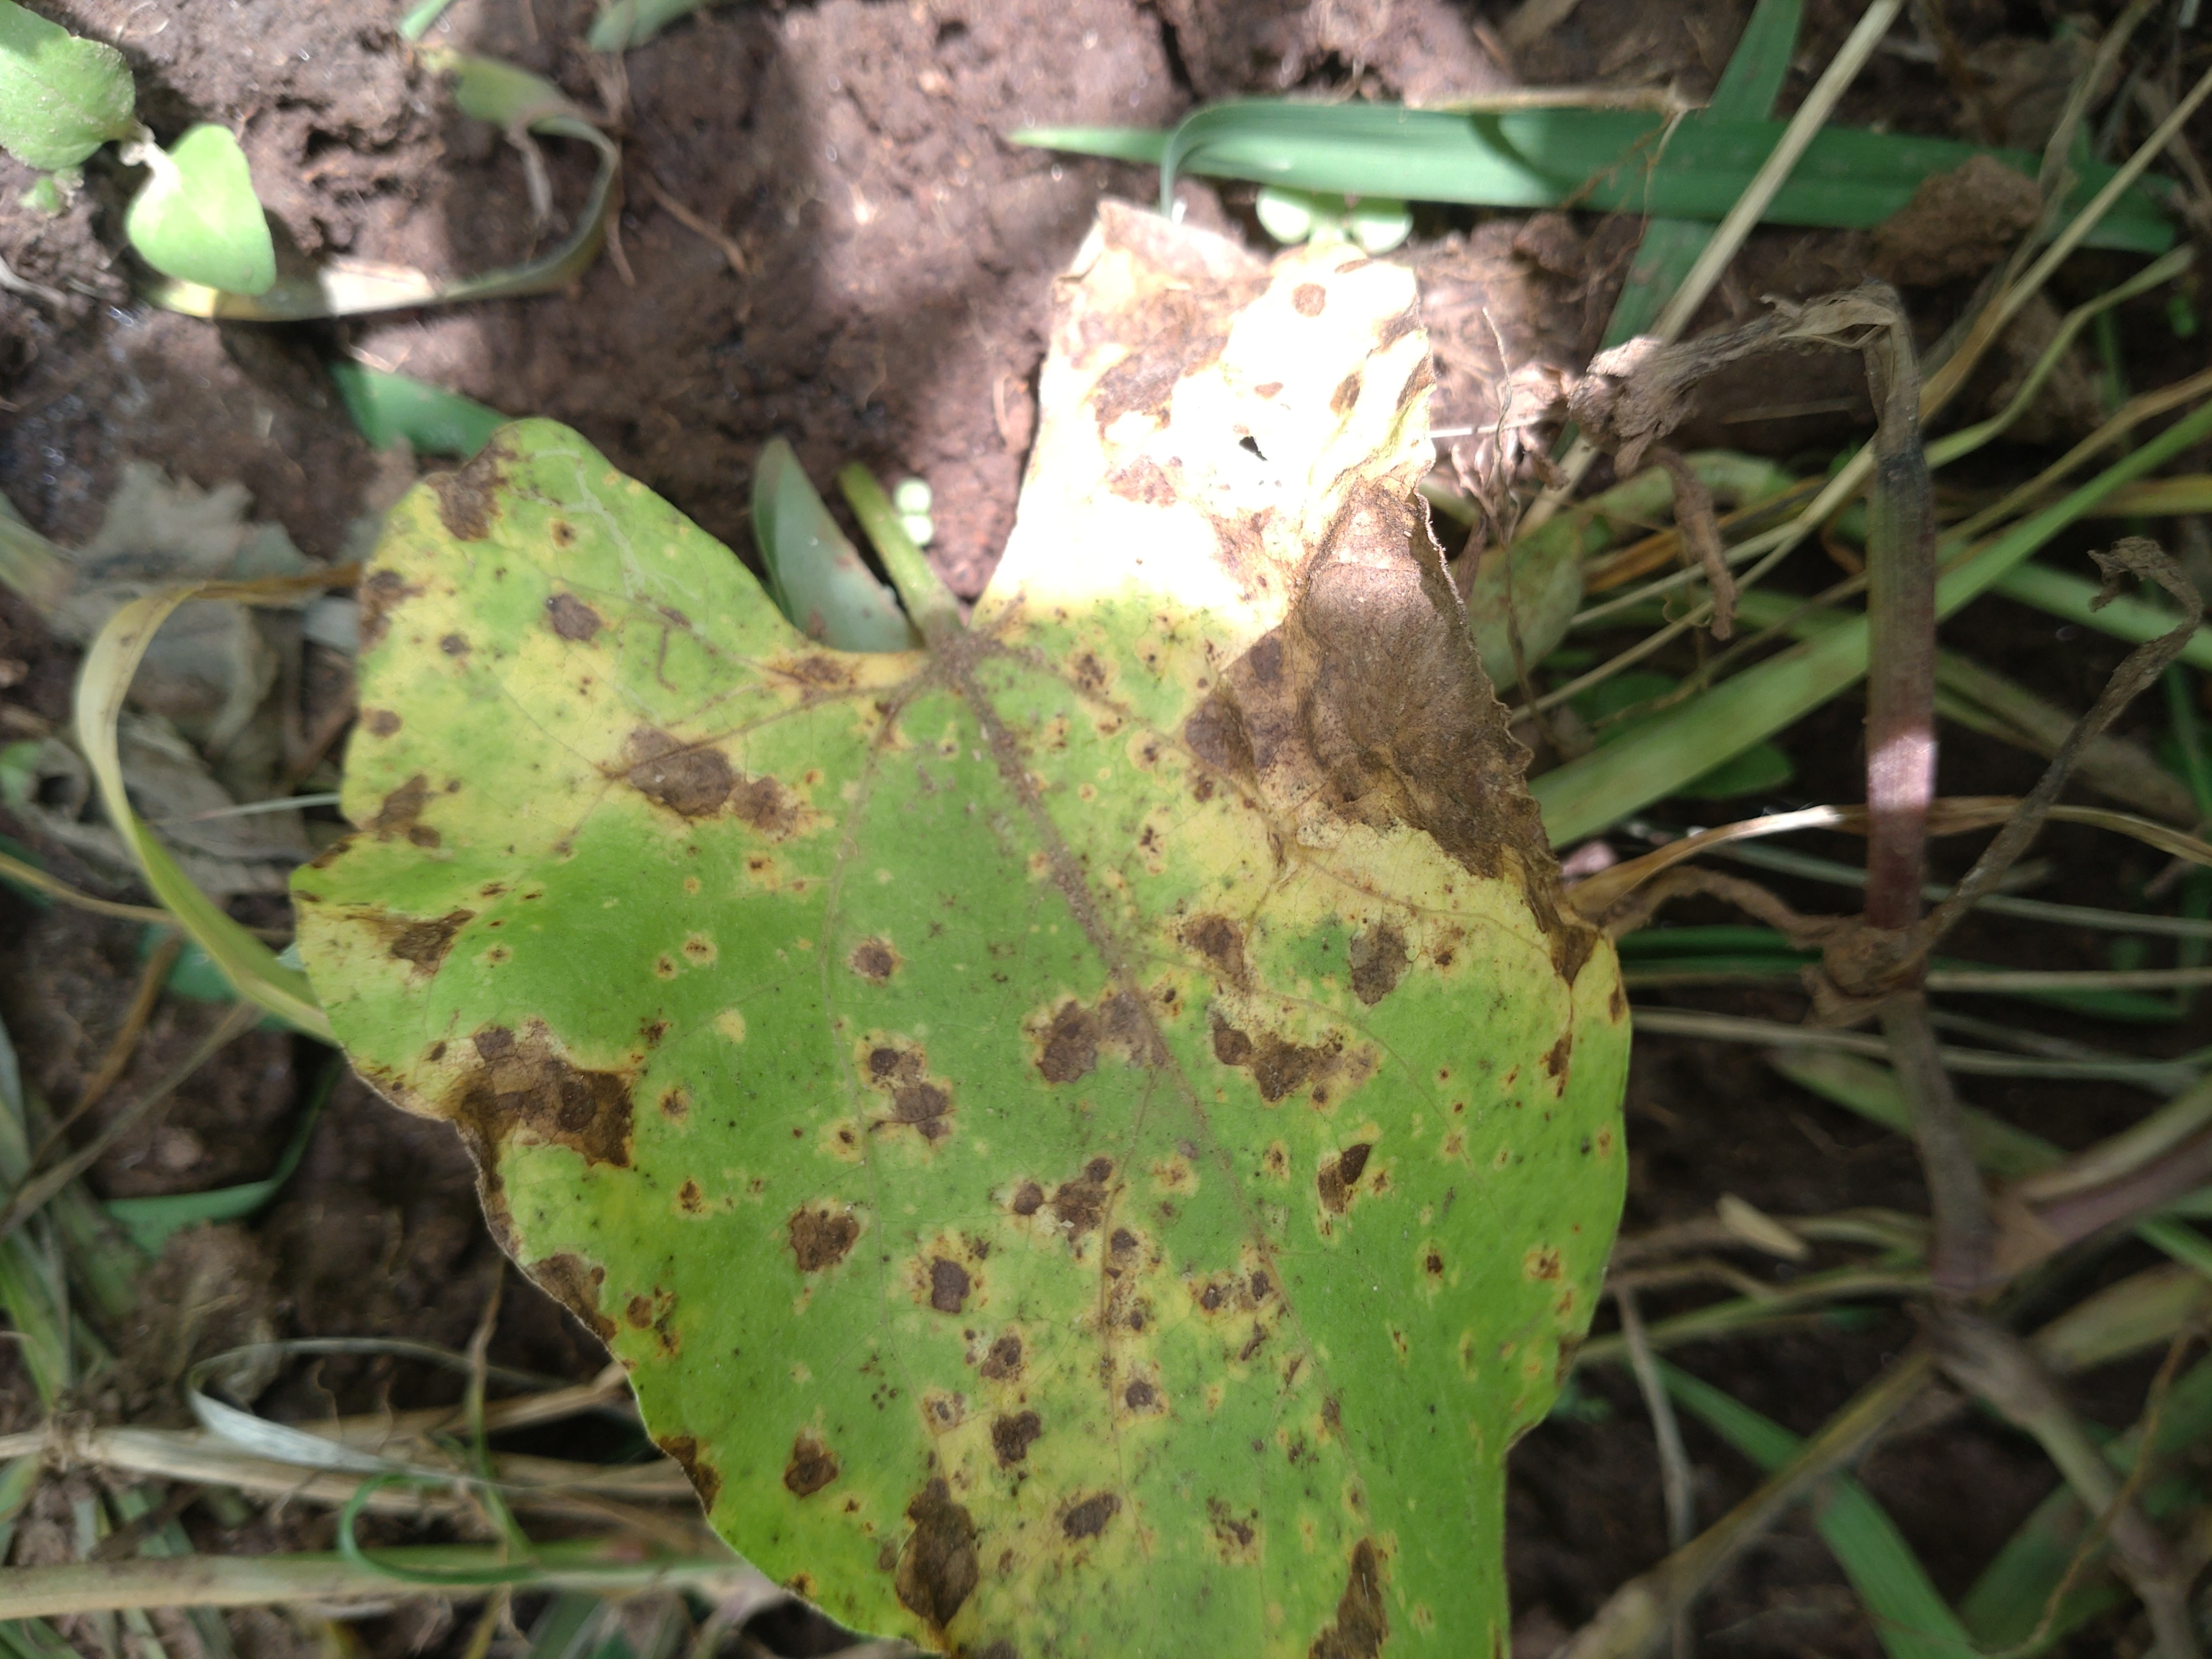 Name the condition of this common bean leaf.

rust
